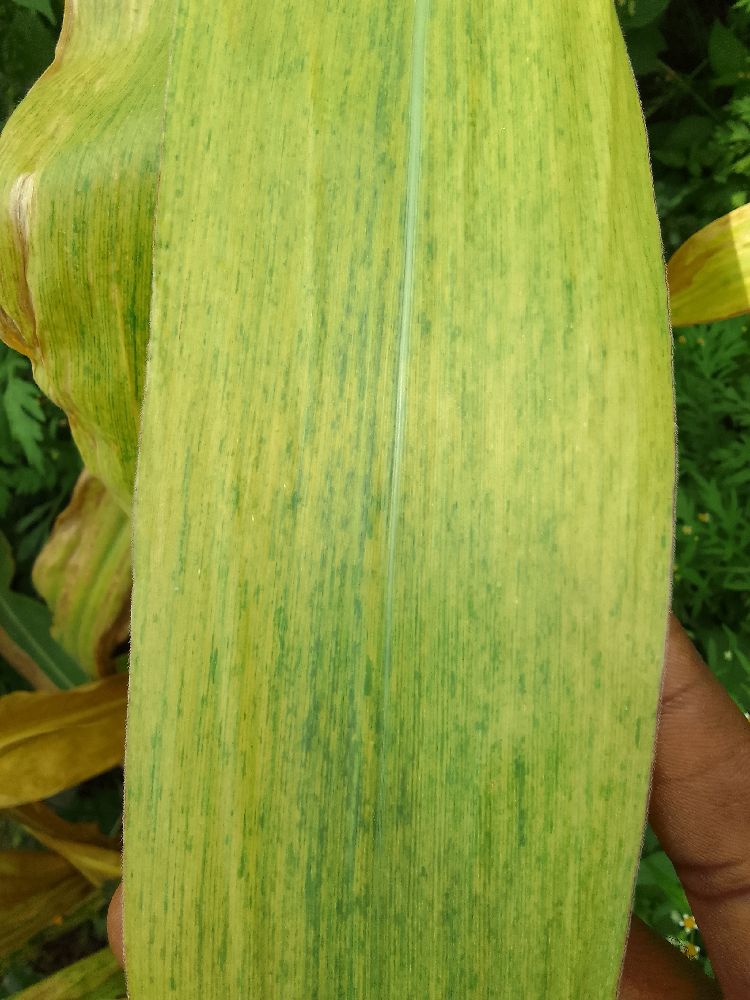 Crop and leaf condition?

maize, maize lethal necrosis
